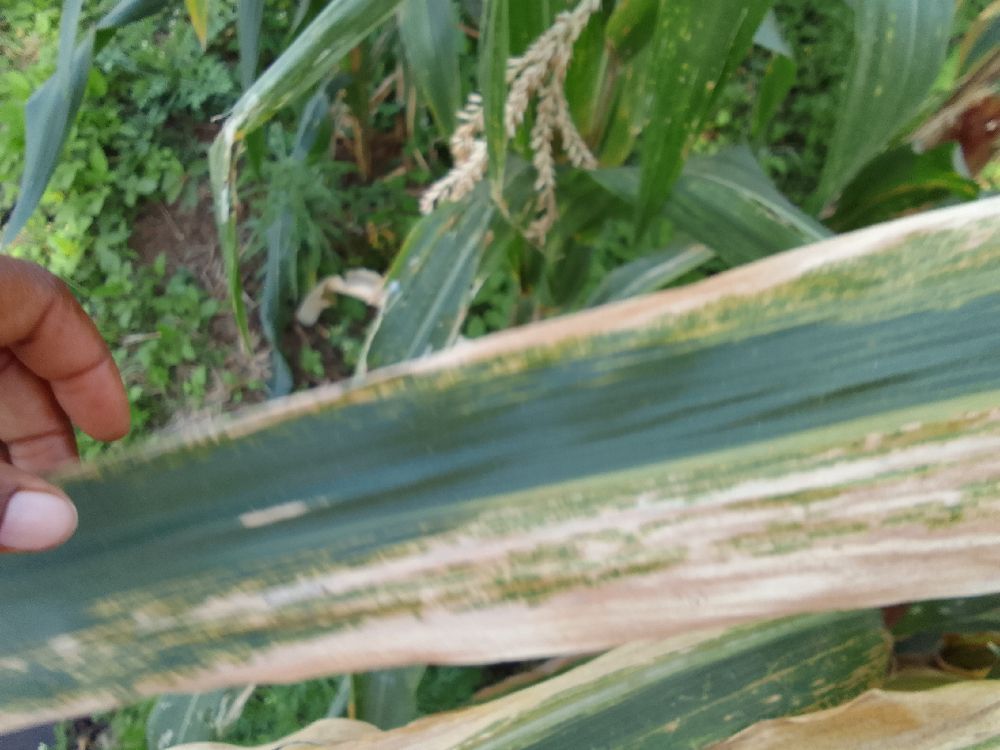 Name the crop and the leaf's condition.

maize, maize lethal necrosis
